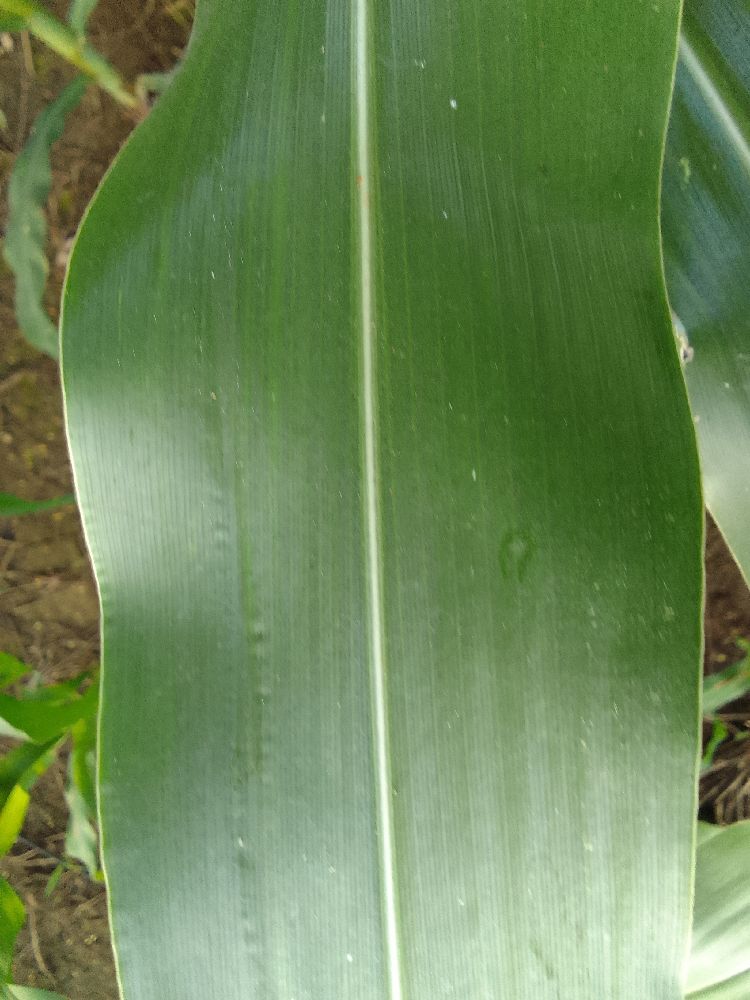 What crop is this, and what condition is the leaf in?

maize, healthy
